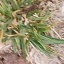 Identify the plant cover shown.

grass
